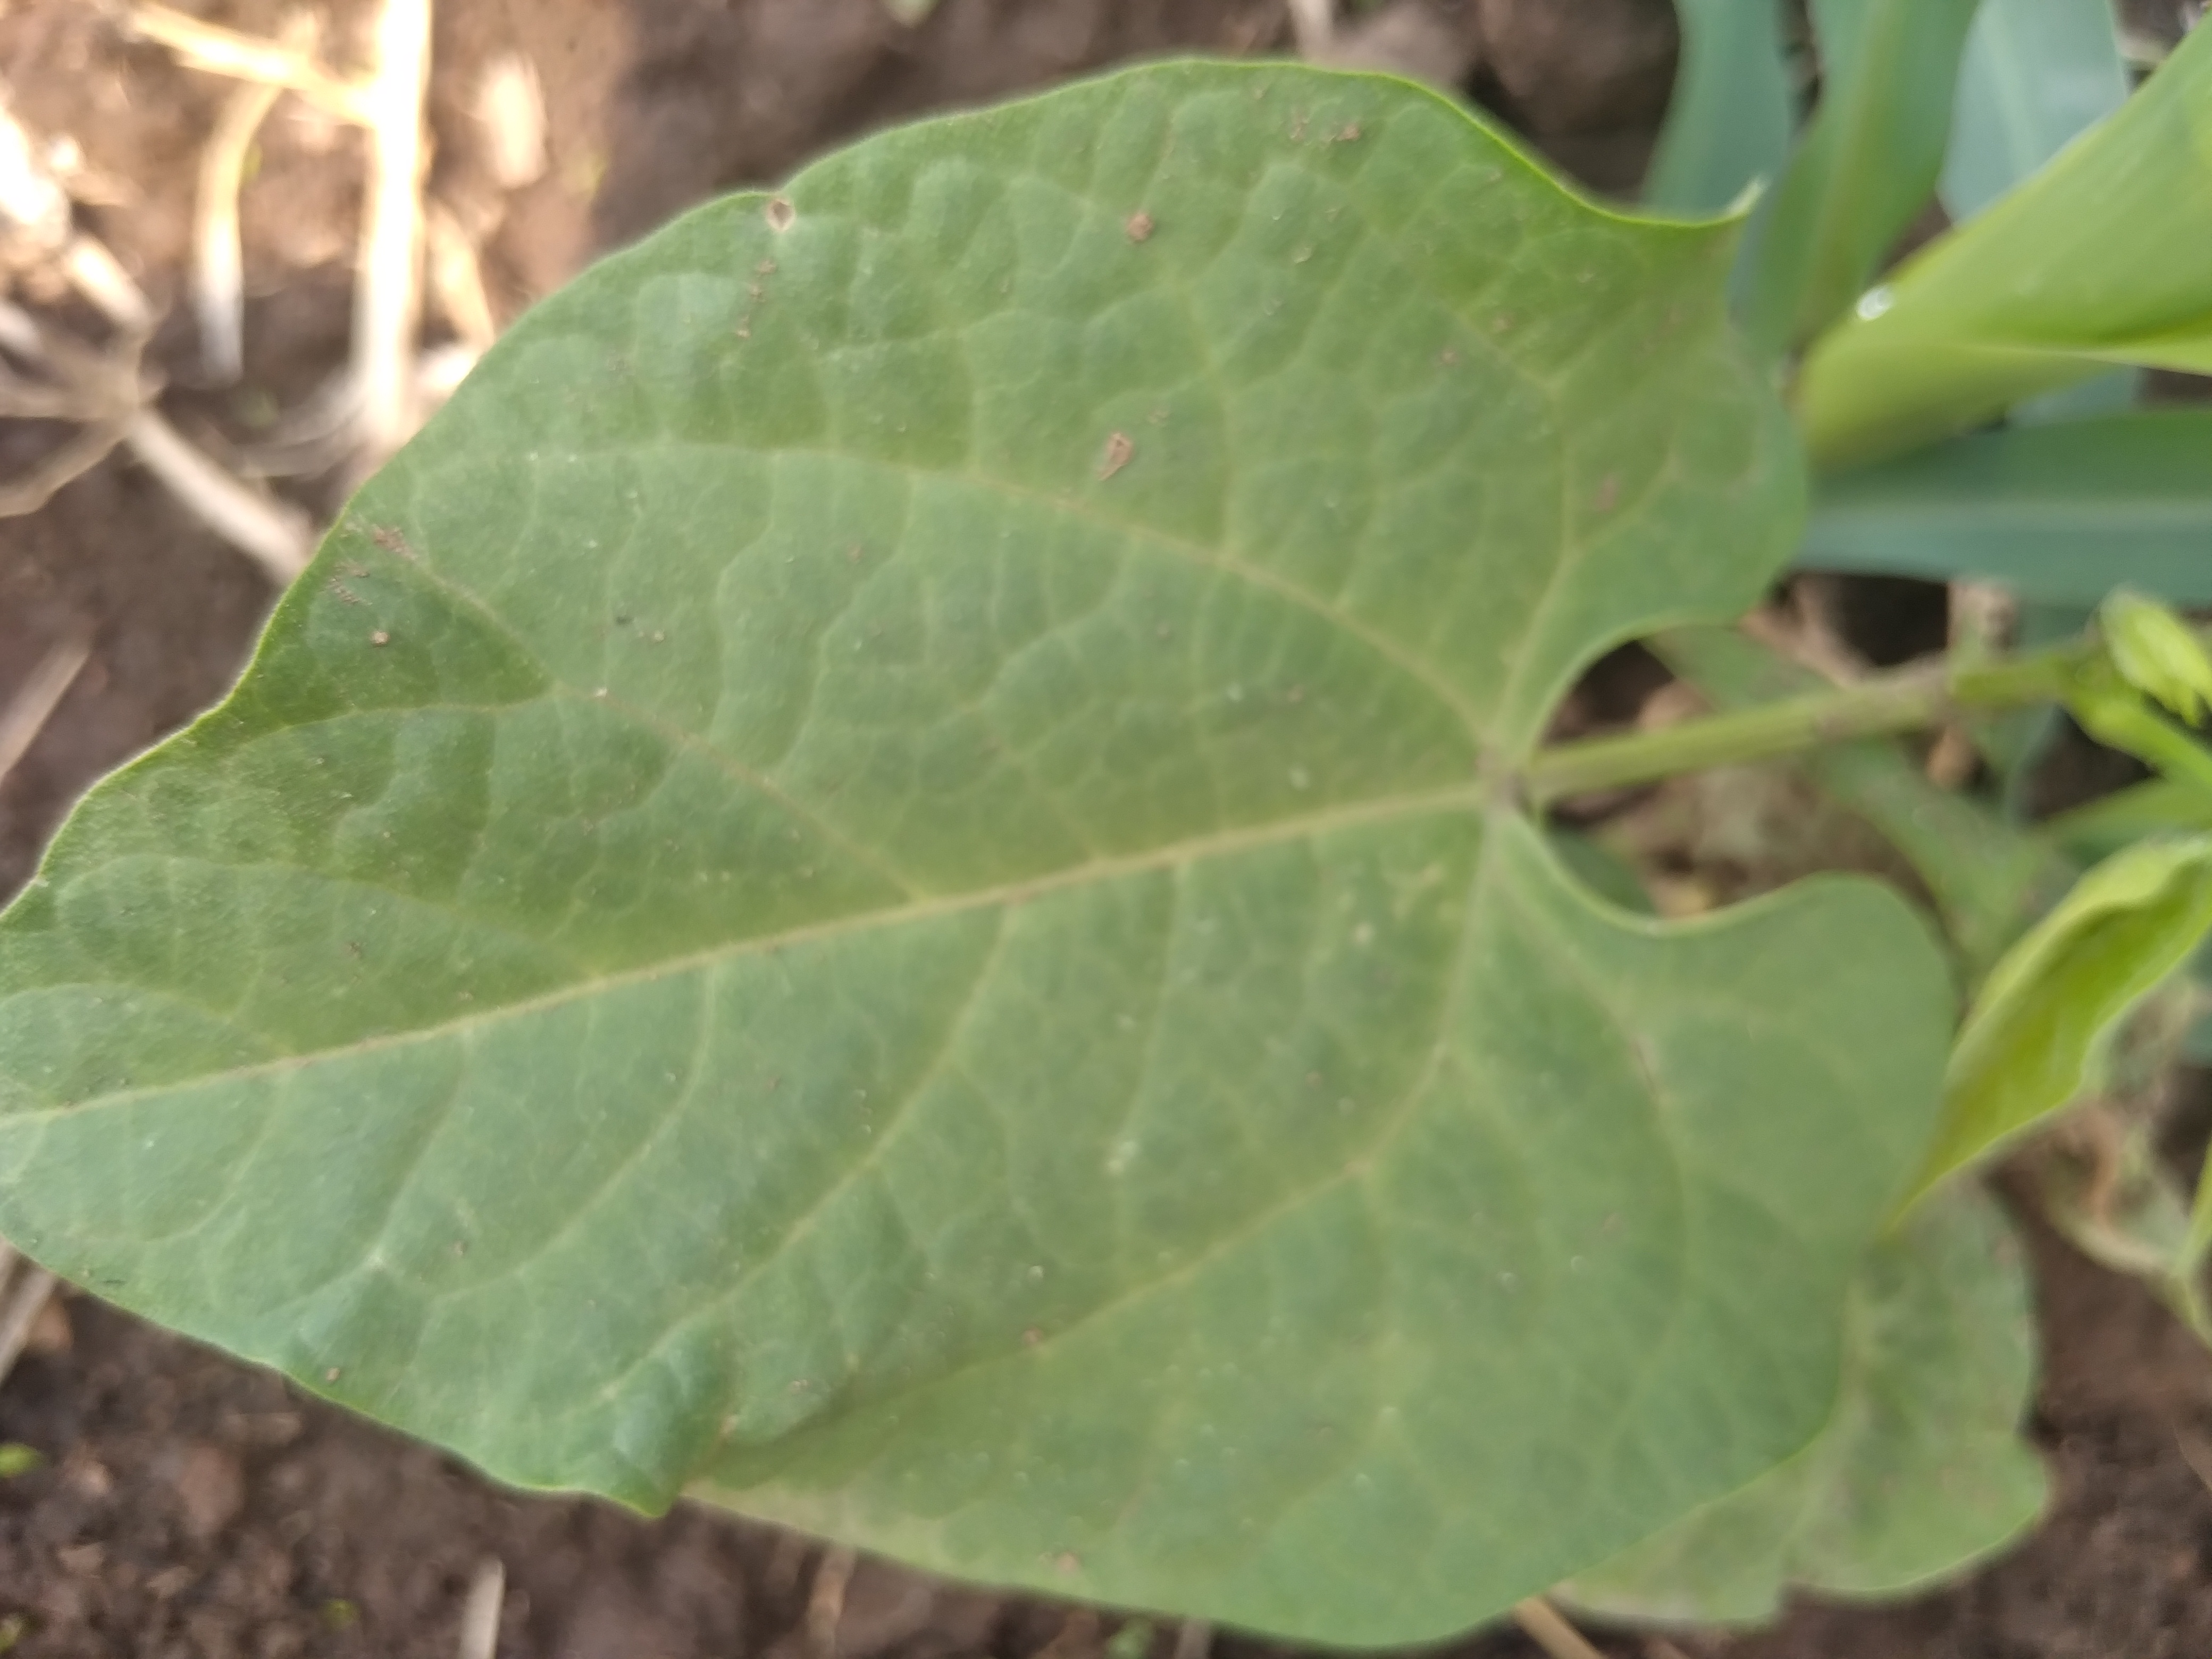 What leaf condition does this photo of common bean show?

healthy
